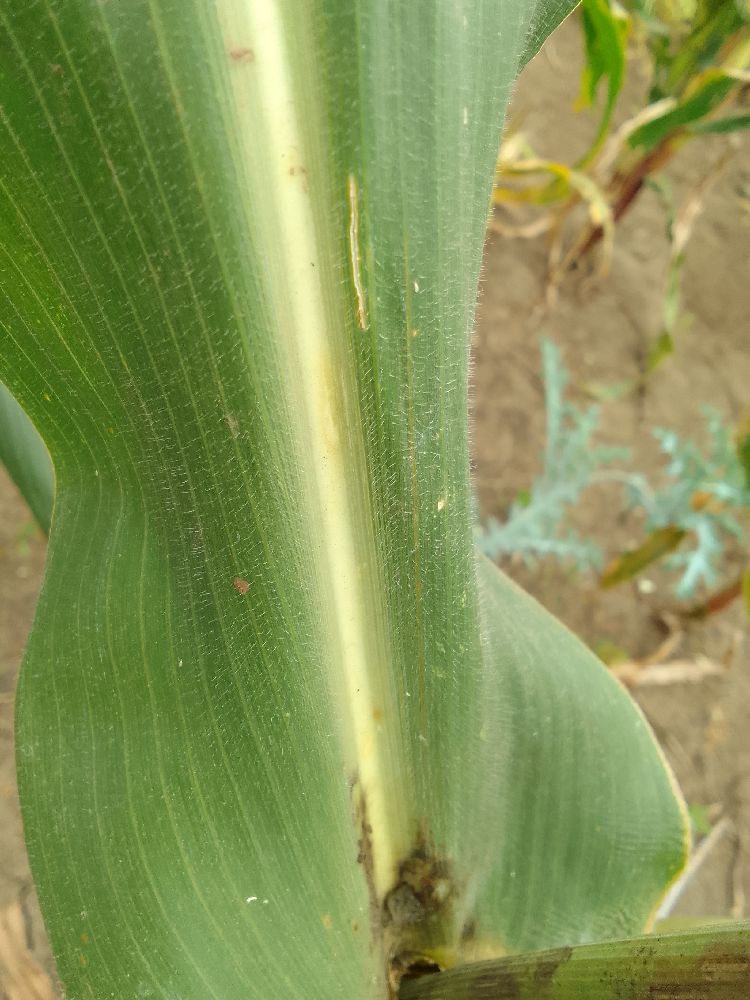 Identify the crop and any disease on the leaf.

maize, healthy
